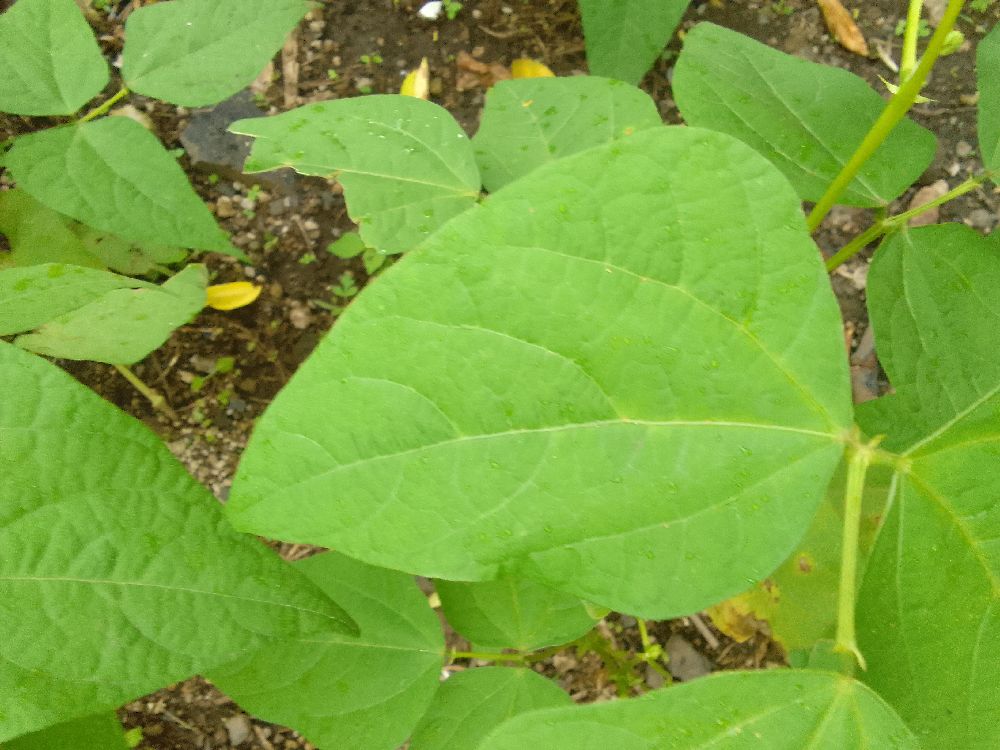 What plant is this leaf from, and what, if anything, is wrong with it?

common bean, healthy
